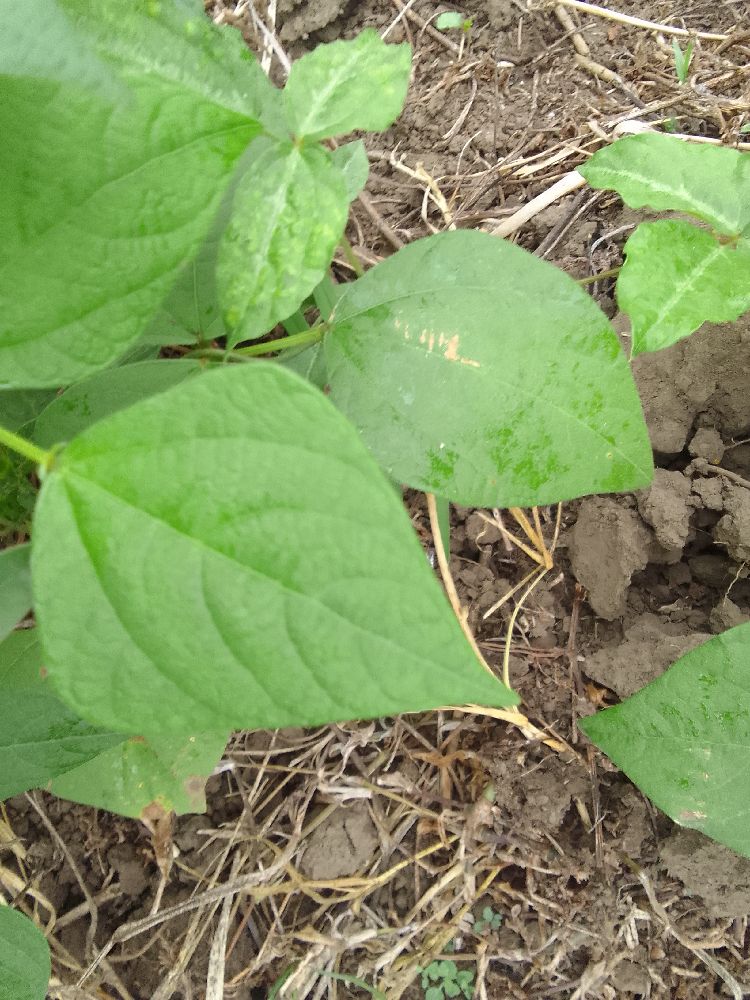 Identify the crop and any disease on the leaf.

common bean, healthy
